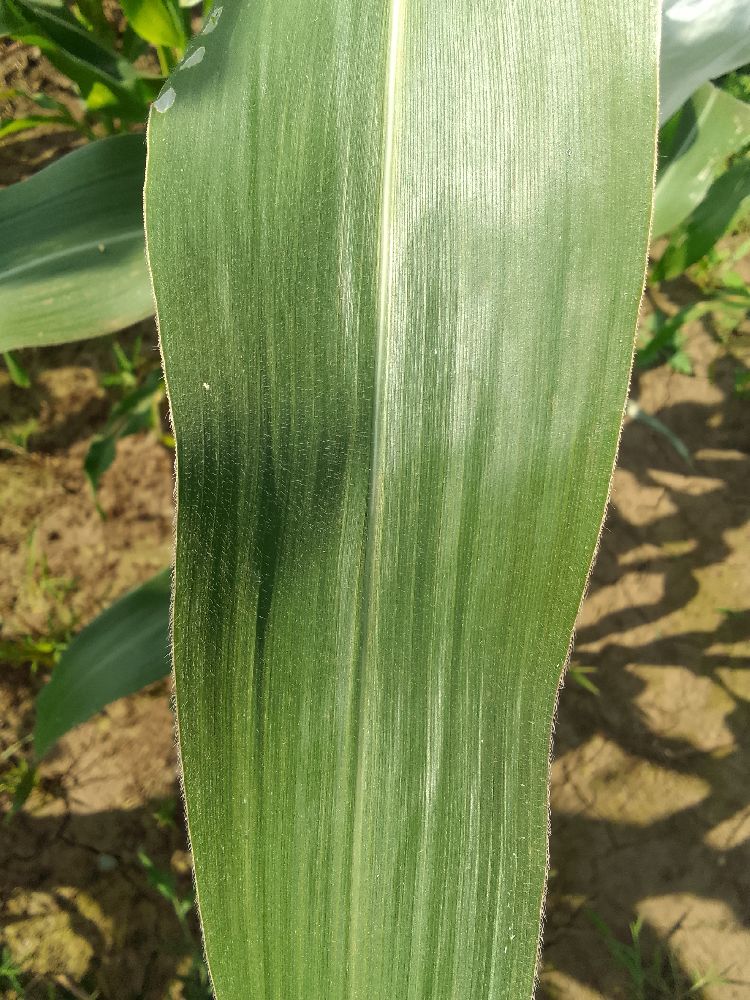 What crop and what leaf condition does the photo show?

maize, healthy
